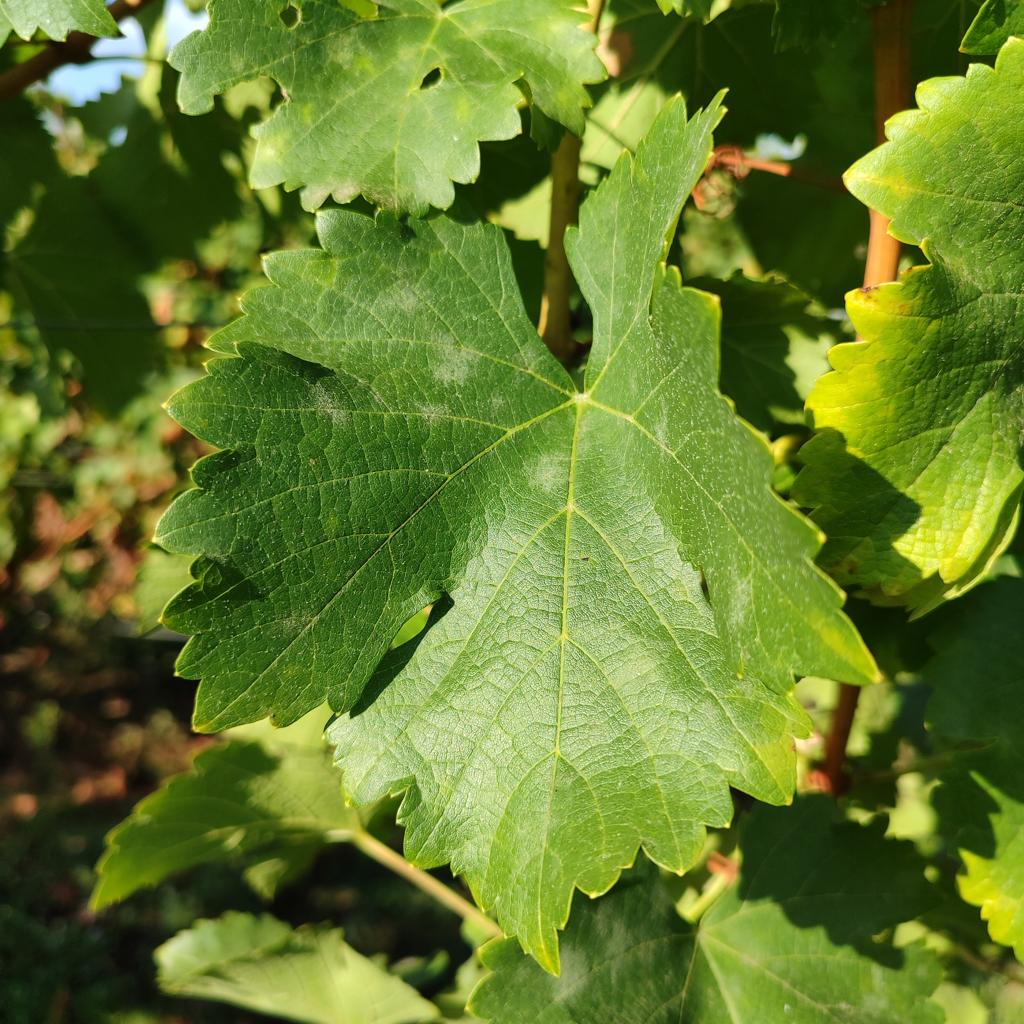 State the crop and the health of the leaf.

grapevine, powdery mildew
